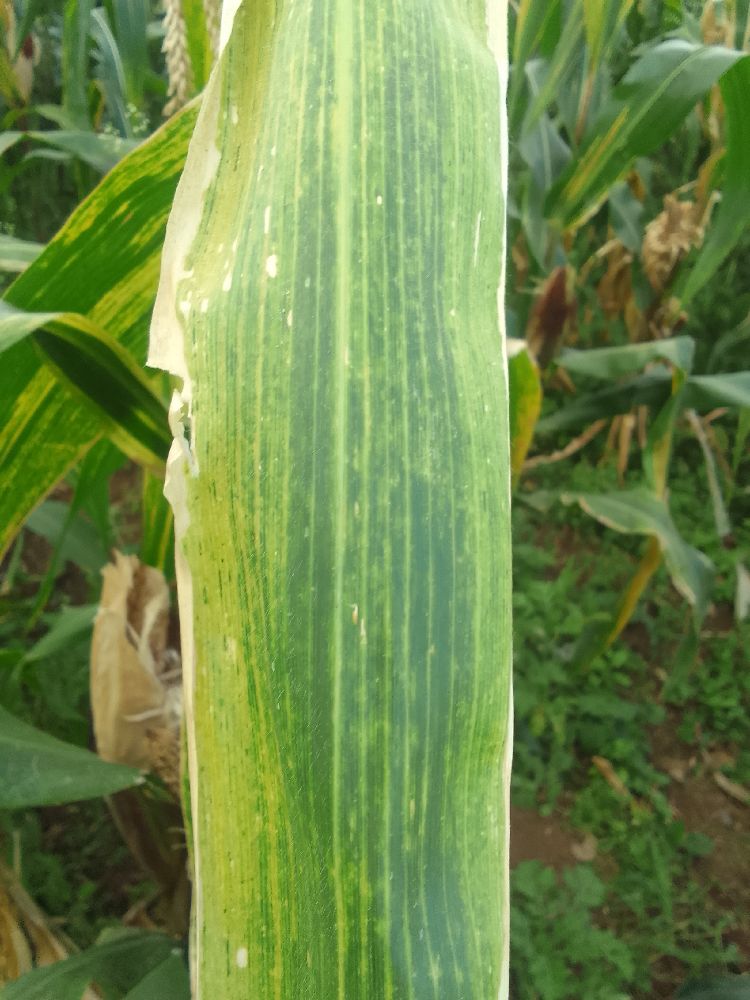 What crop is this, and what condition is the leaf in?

maize, maize lethal necrosis
